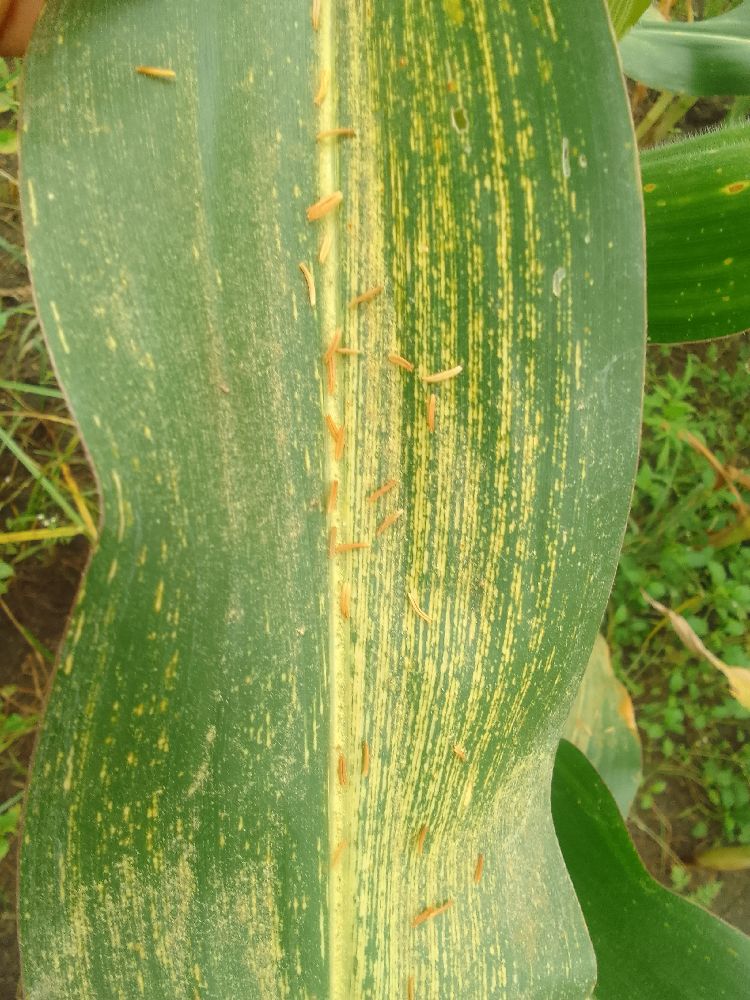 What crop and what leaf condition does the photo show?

maize, maize streak virus
